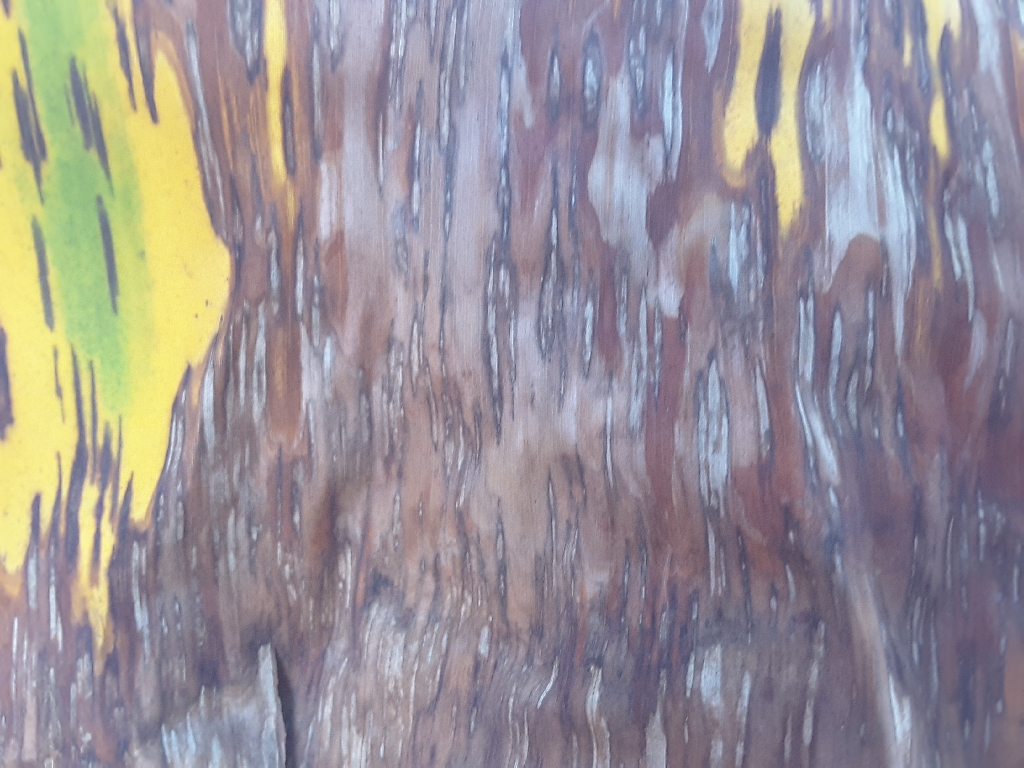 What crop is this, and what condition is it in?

banana, black sigatoka
